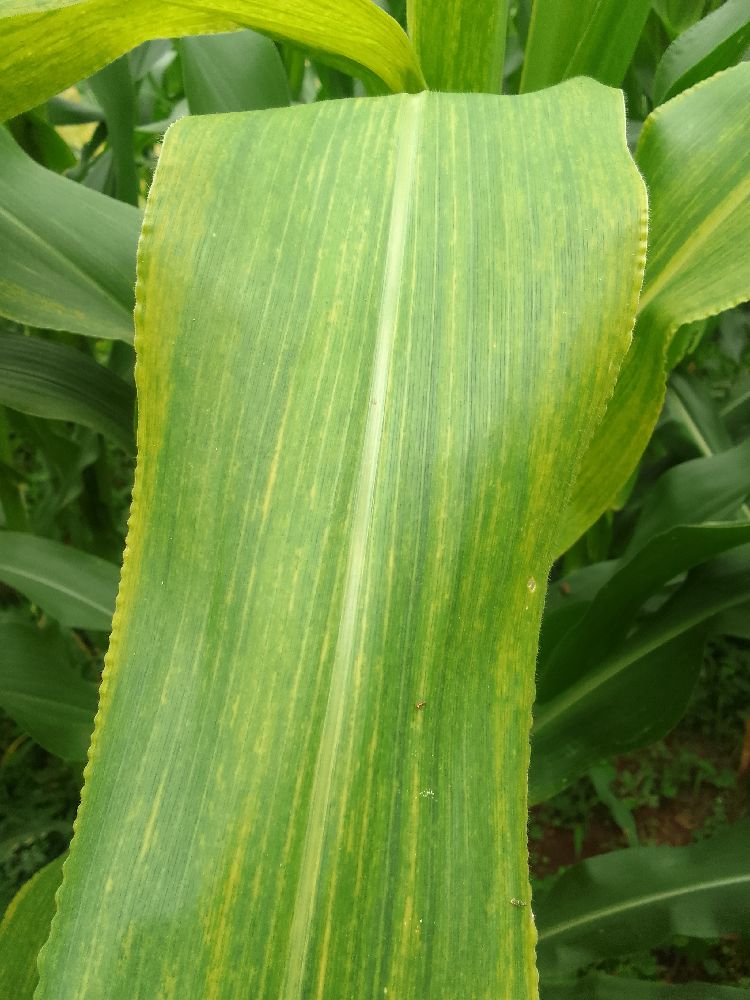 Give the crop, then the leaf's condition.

maize, maize lethal necrosis
